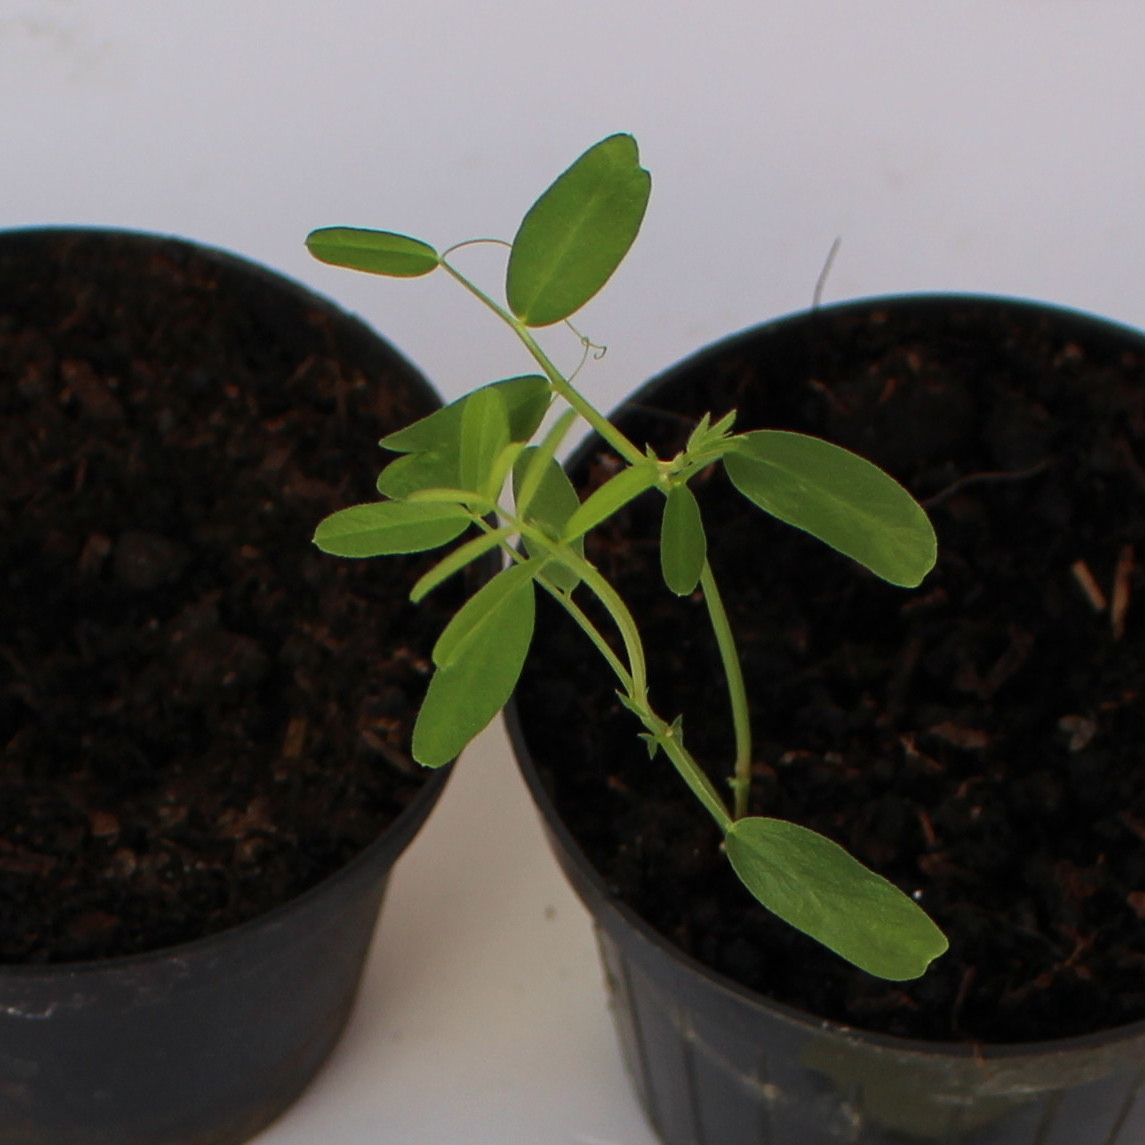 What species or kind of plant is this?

Vicia sativa
